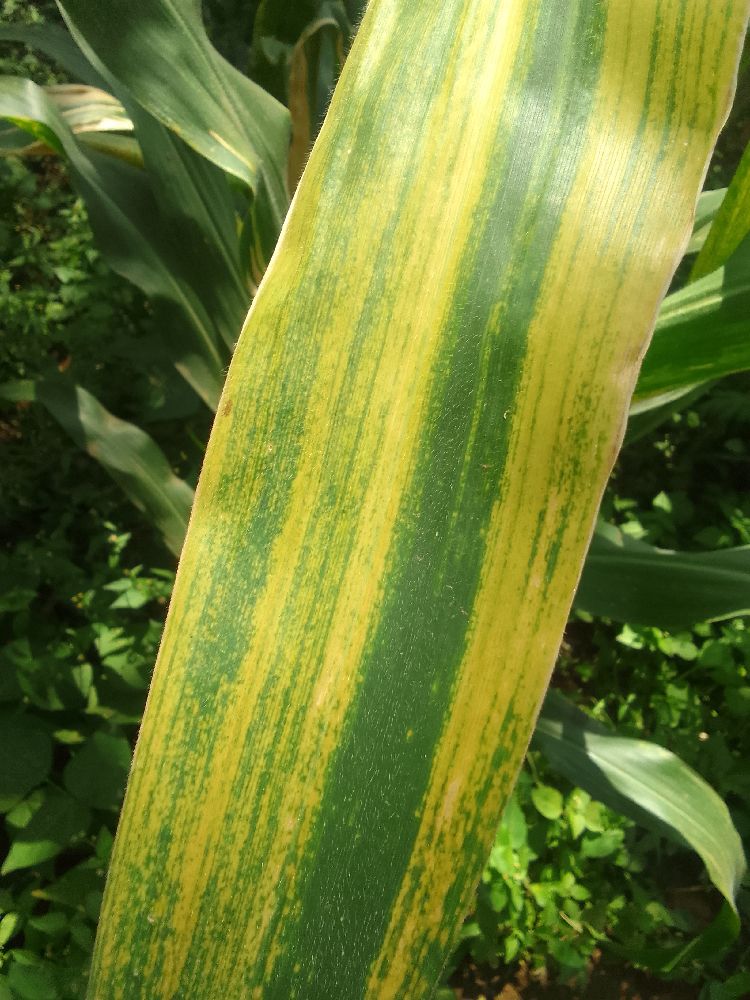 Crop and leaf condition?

maize, maize lethal necrosis
